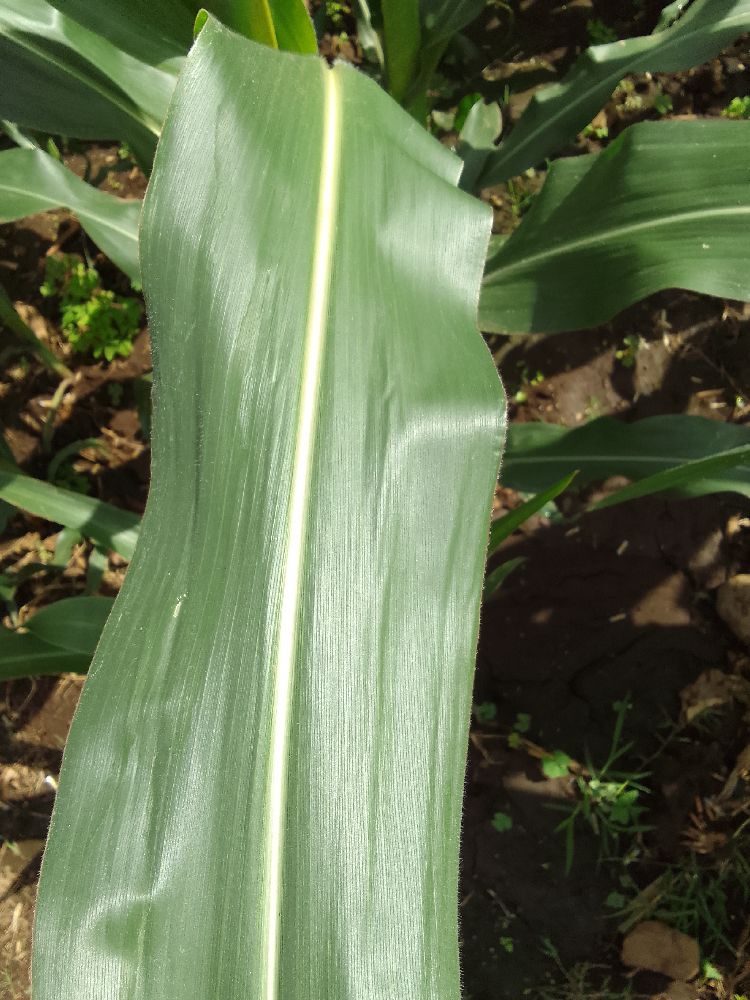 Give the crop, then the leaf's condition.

maize, healthy
